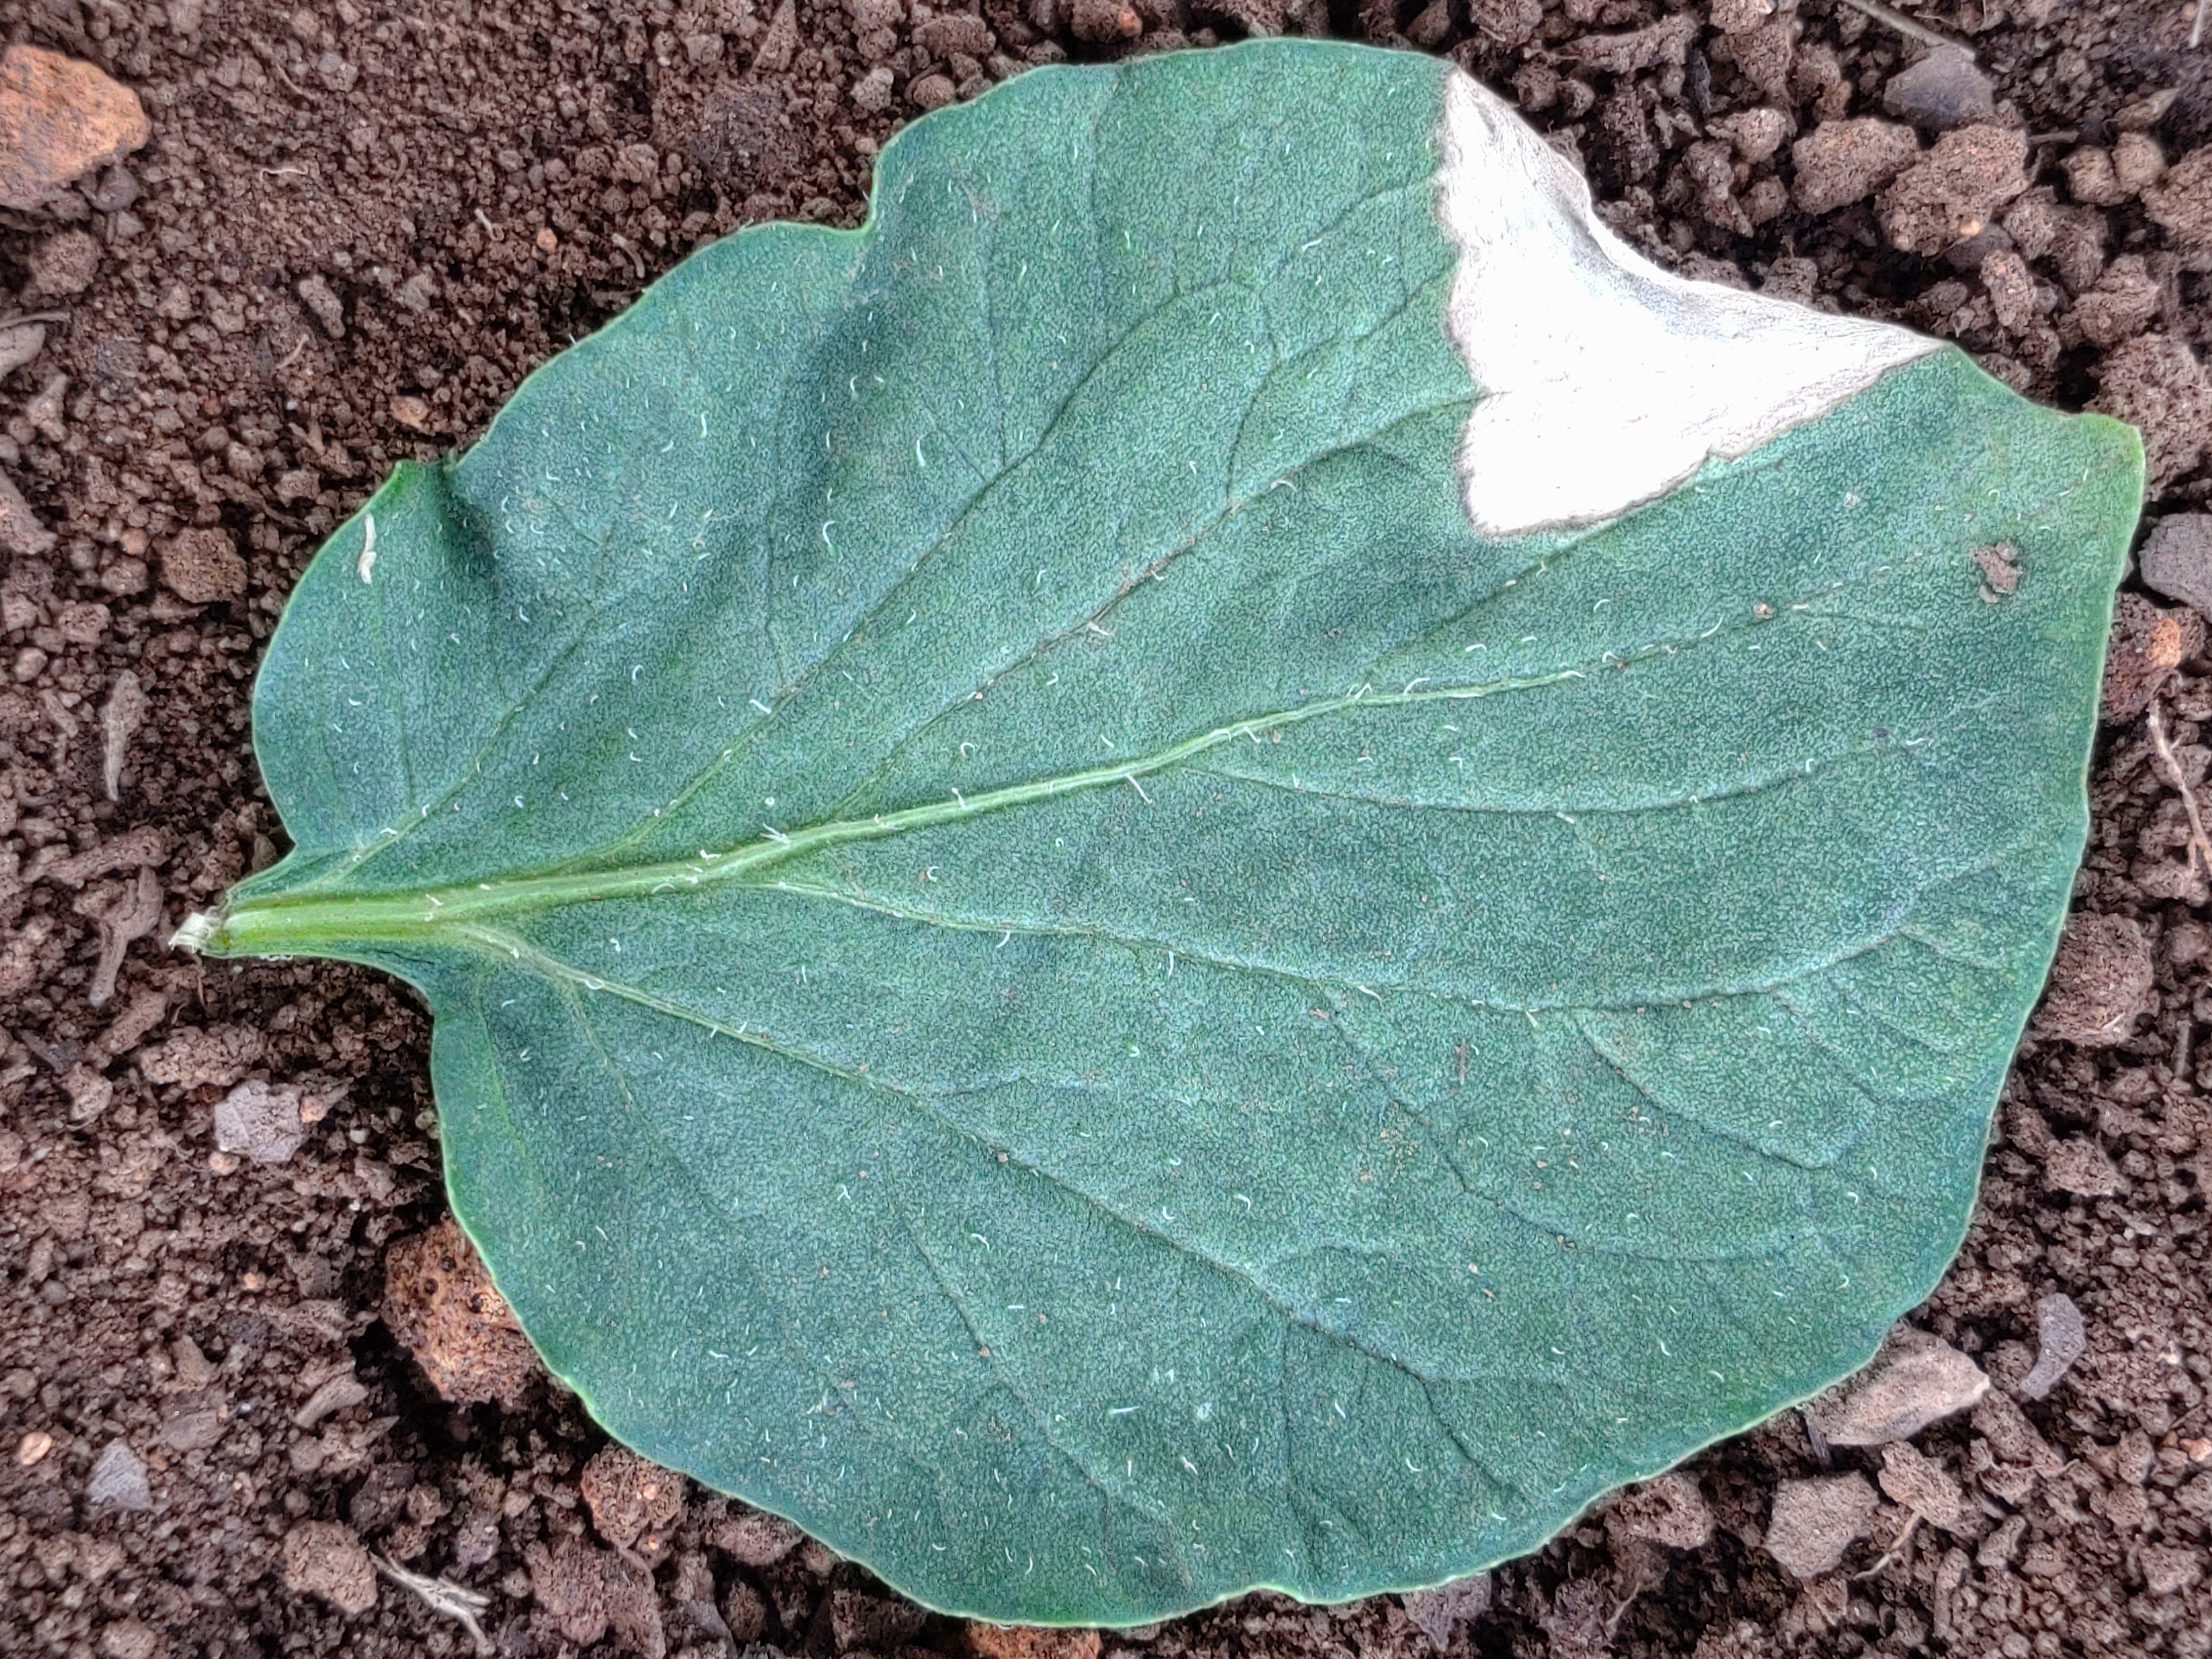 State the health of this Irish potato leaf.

early blight
